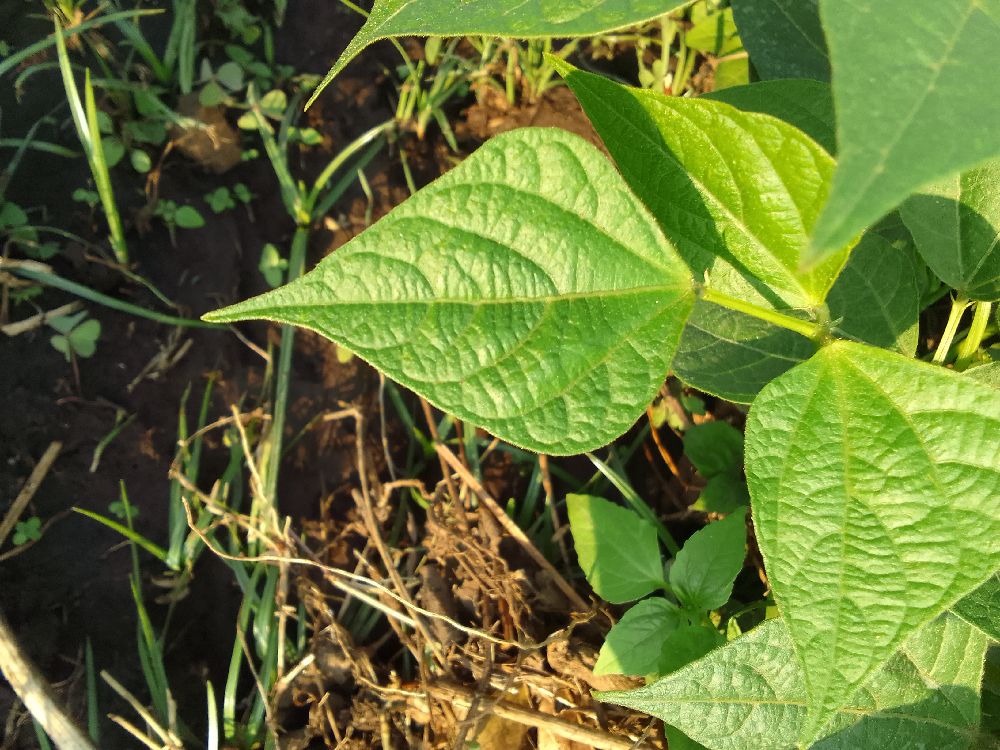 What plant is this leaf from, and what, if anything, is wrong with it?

common bean, healthy
